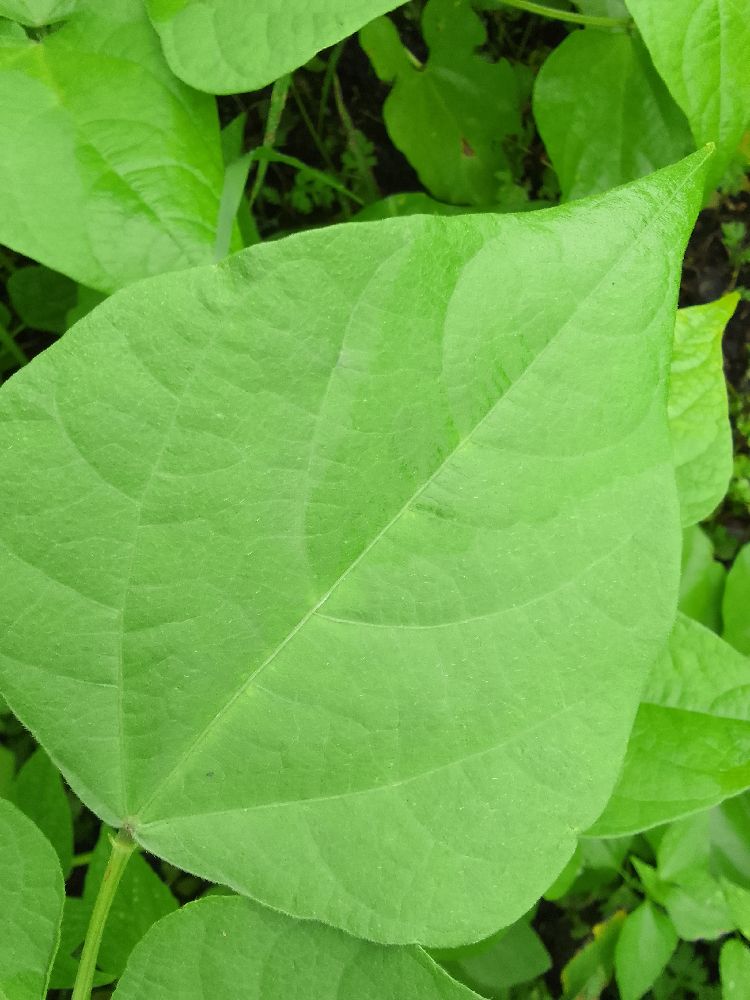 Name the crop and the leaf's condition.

common bean, healthy
